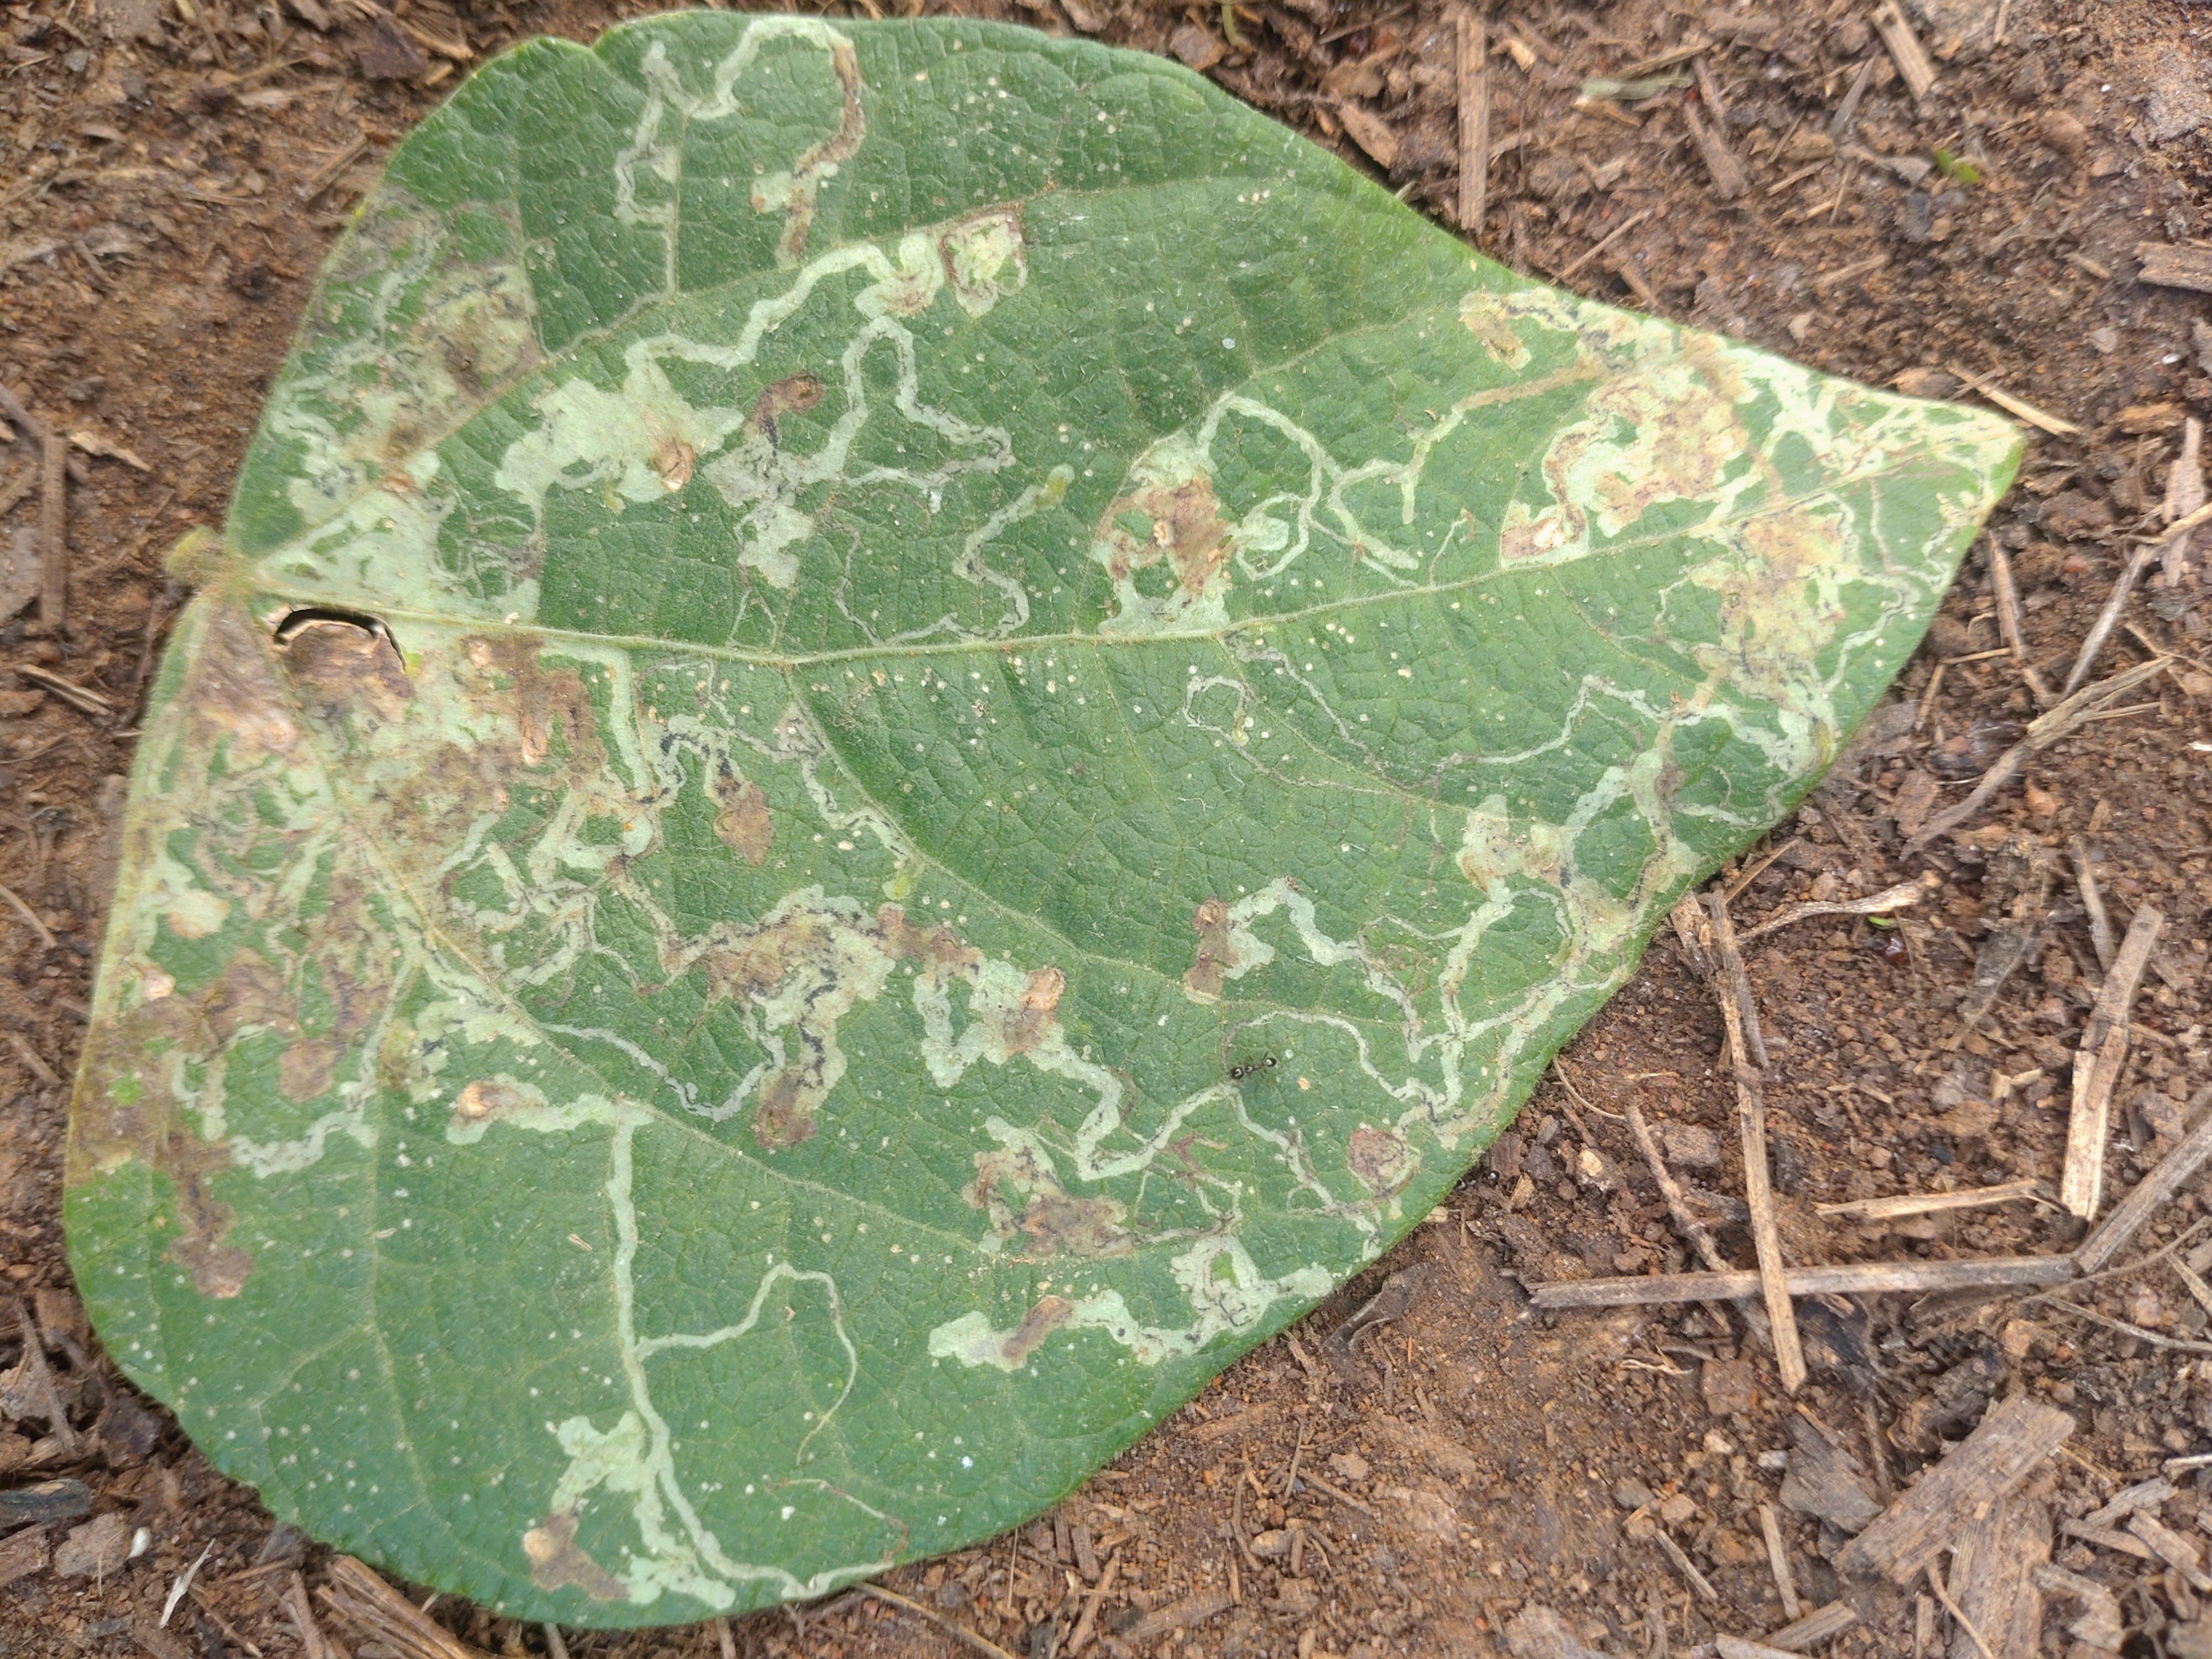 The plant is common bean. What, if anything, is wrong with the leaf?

anthracnose
